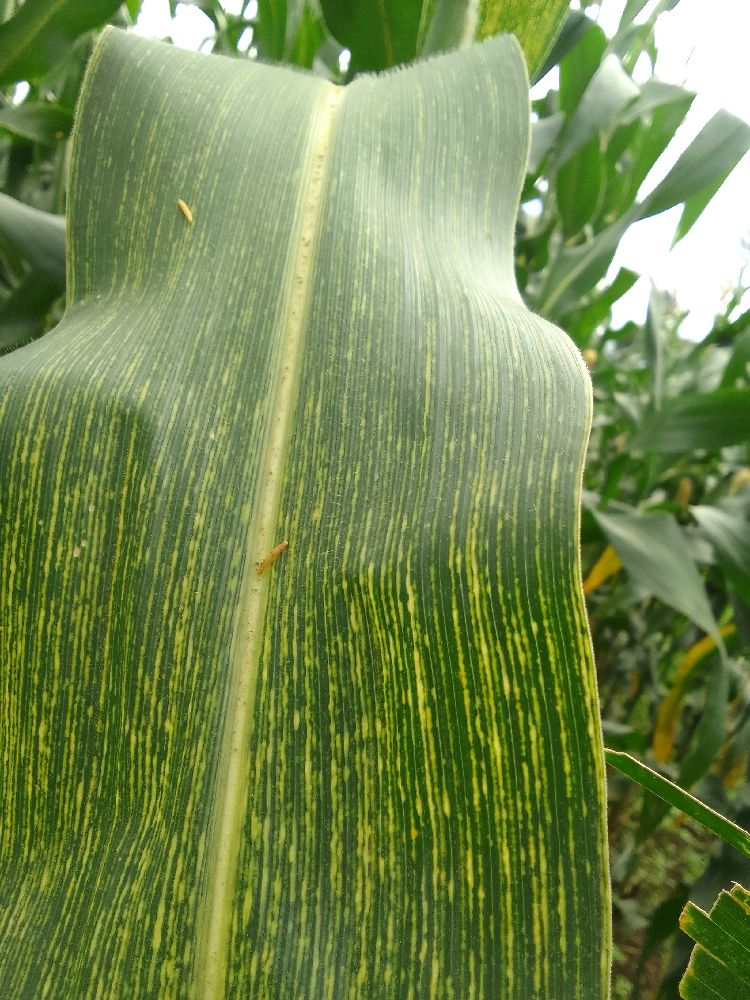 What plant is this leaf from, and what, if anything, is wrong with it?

maize, maize streak virus
